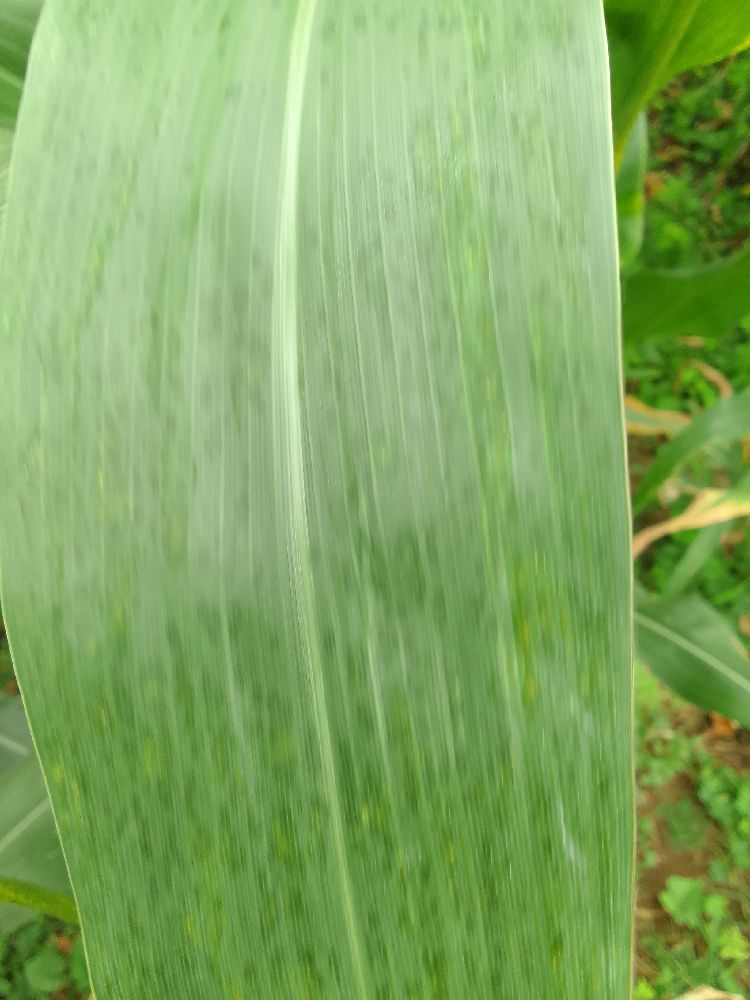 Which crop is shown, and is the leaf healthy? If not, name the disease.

maize, healthy
